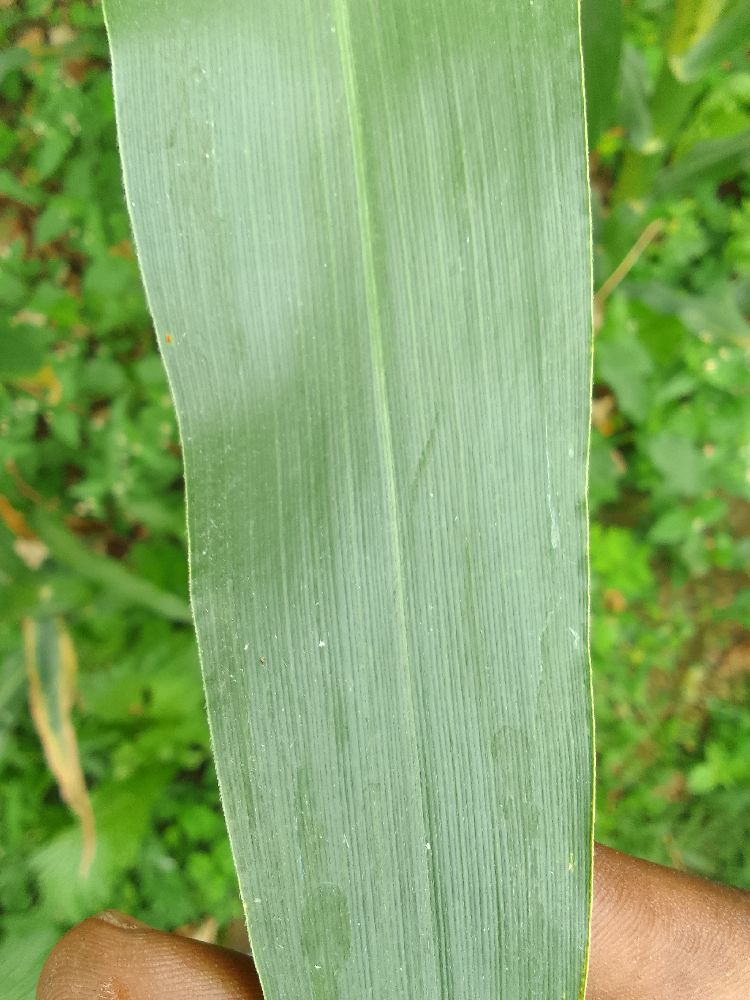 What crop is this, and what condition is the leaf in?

maize, healthy
